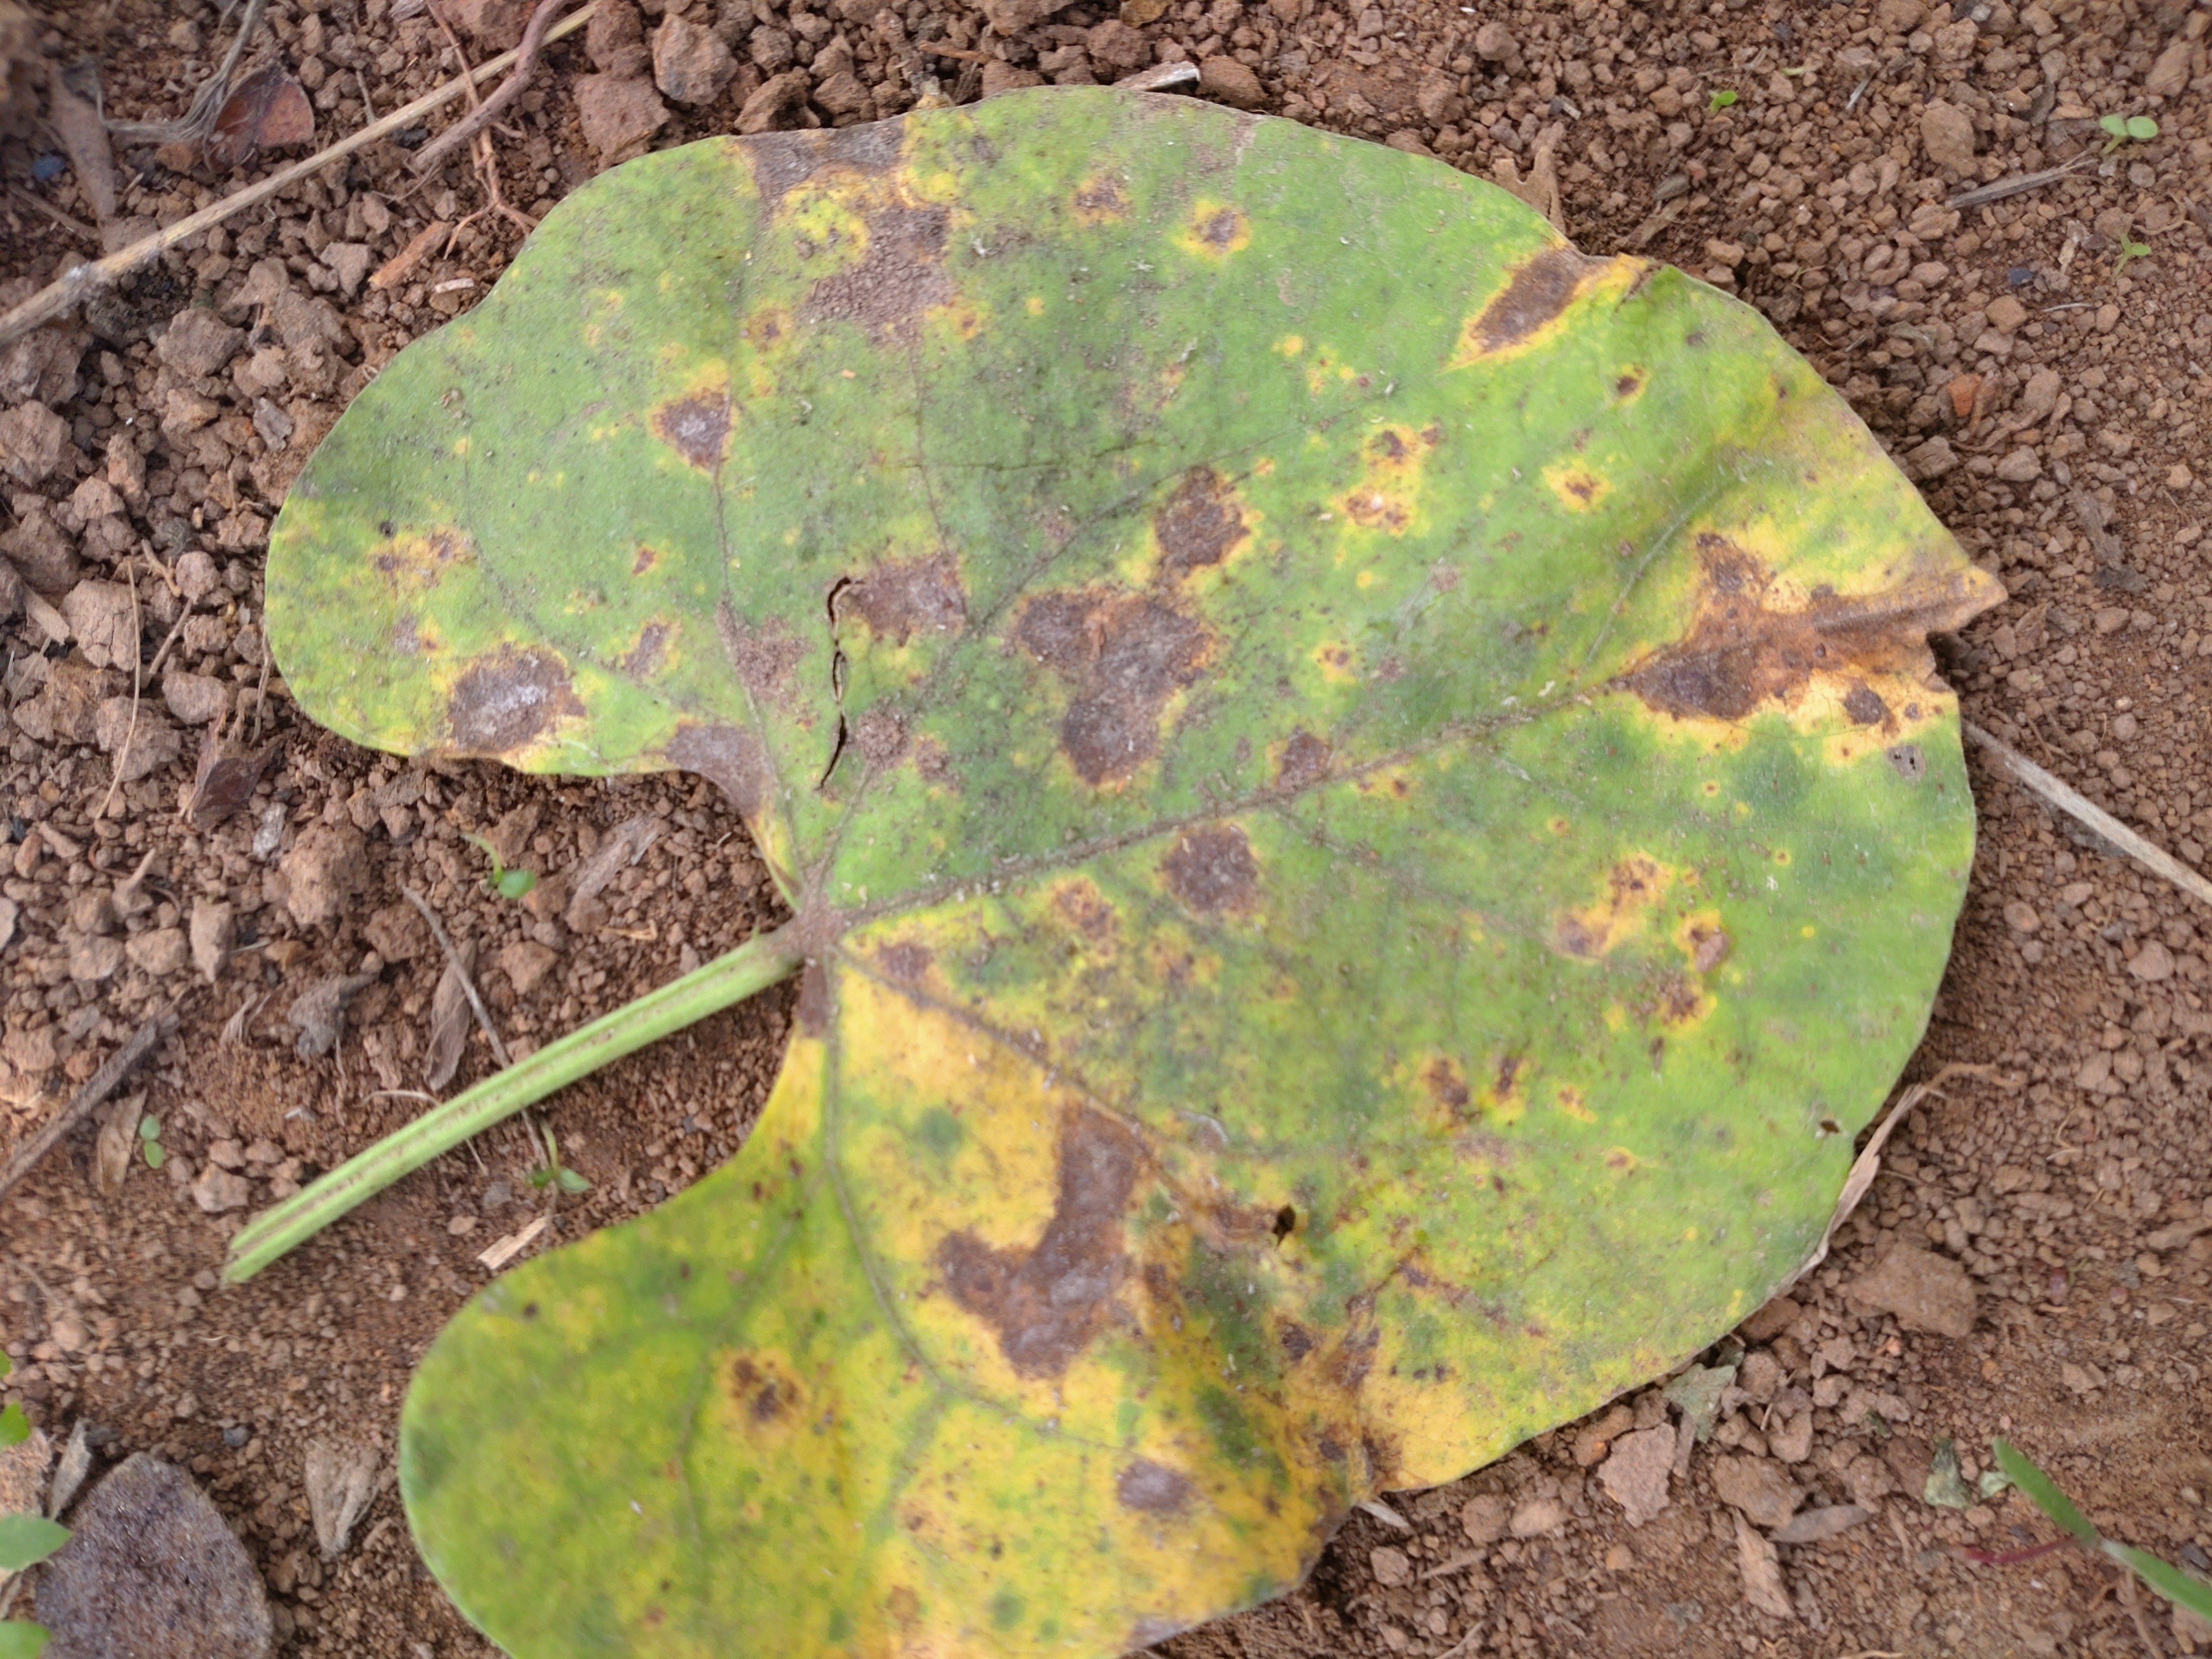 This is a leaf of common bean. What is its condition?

rust
